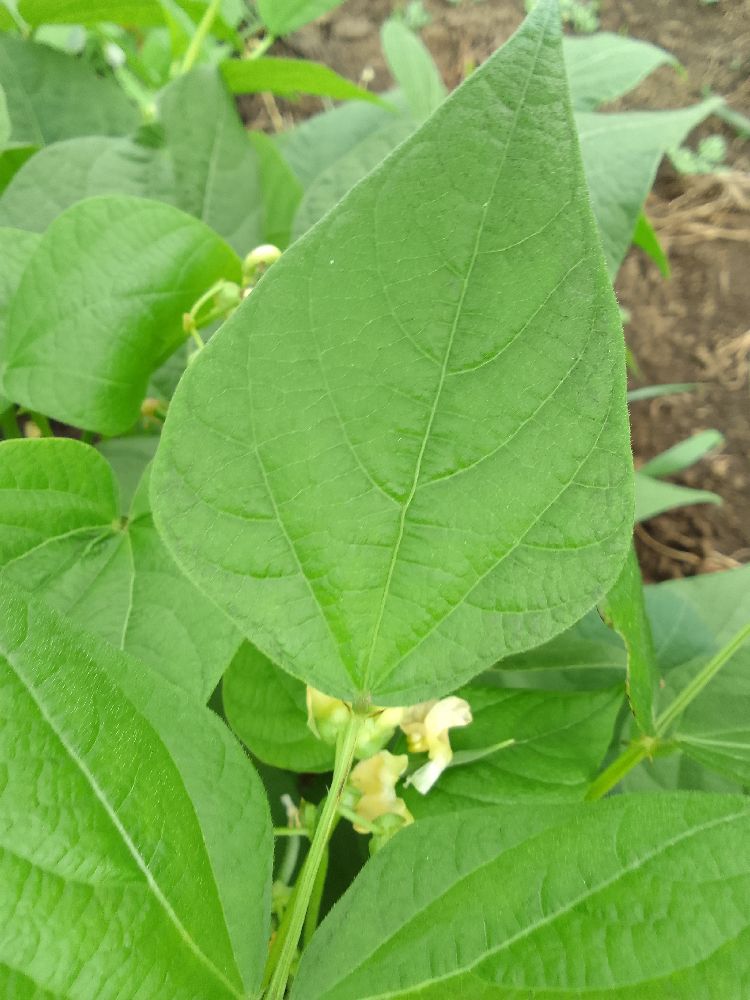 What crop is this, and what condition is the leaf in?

common bean, healthy
